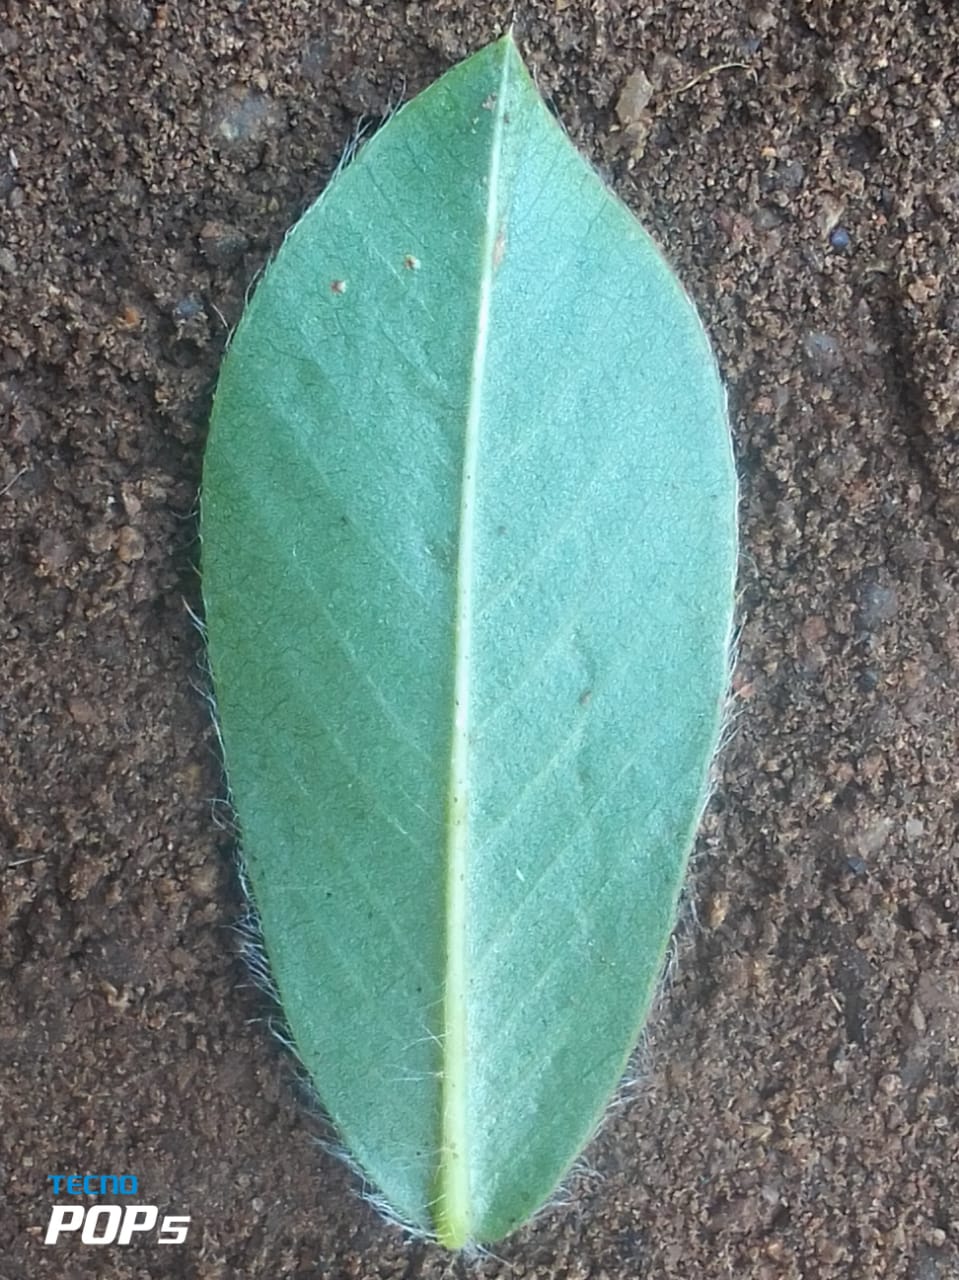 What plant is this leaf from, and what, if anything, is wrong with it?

peanut, healthy leaves
